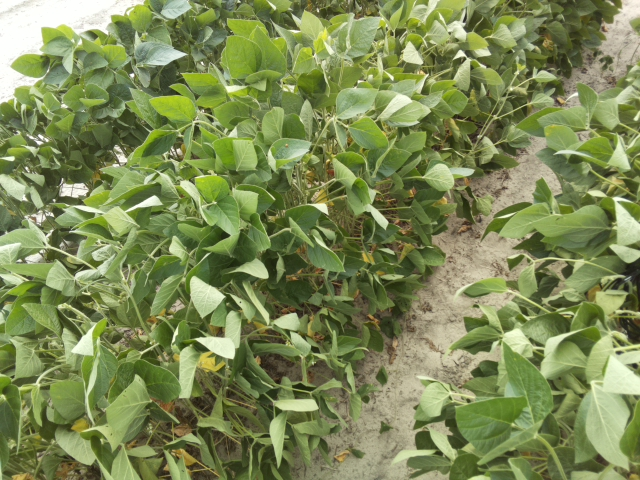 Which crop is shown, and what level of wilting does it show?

soybean, slight leaflet or petiole turgor loss in upper canopy
